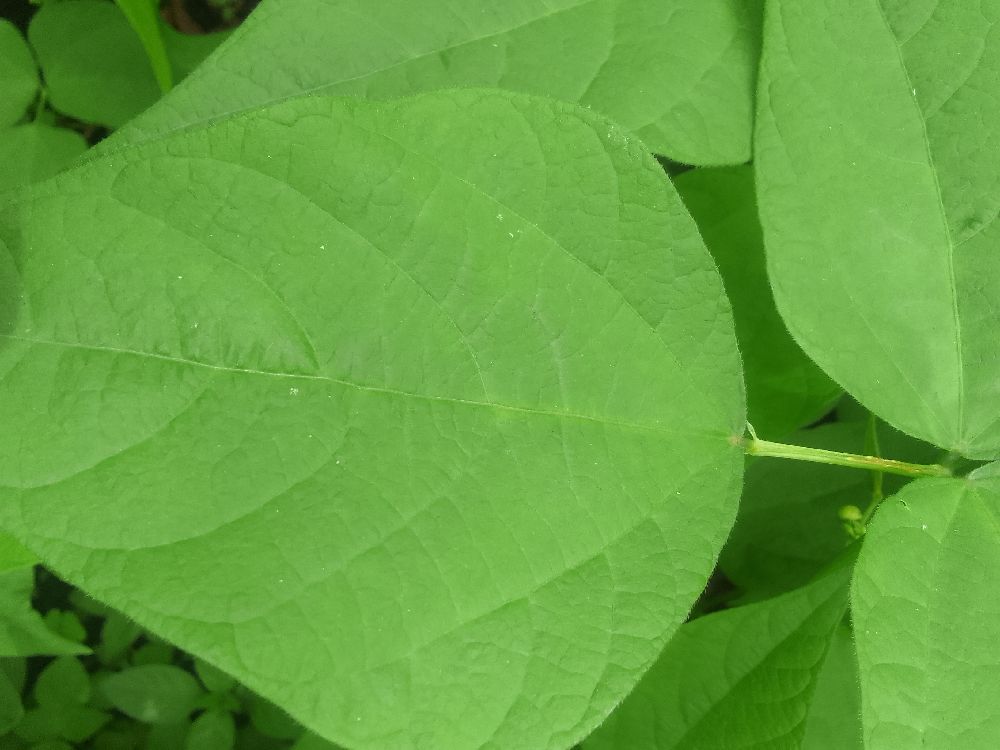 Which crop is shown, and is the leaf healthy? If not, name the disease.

common bean, healthy
